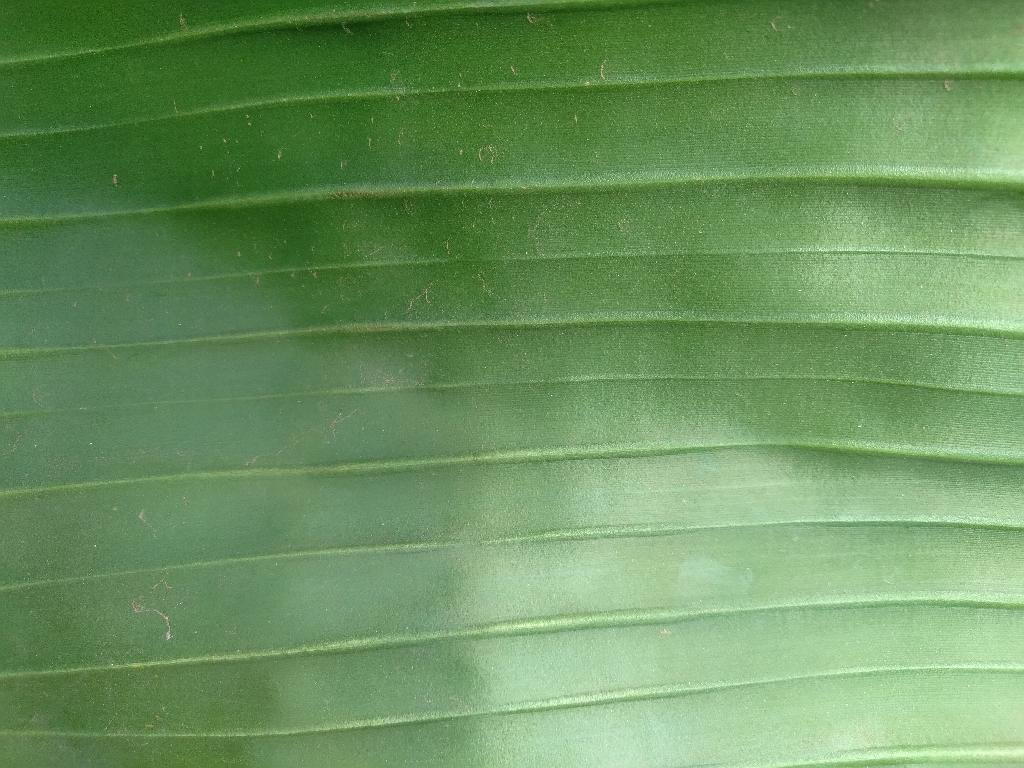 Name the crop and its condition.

banana, healthy
